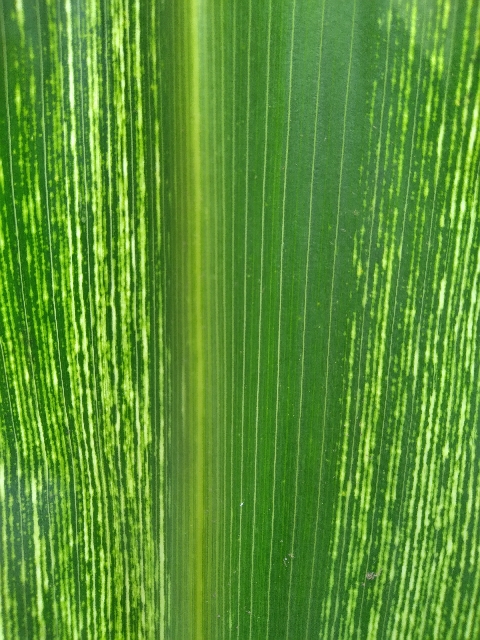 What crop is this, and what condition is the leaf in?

maize, maize streak virus
